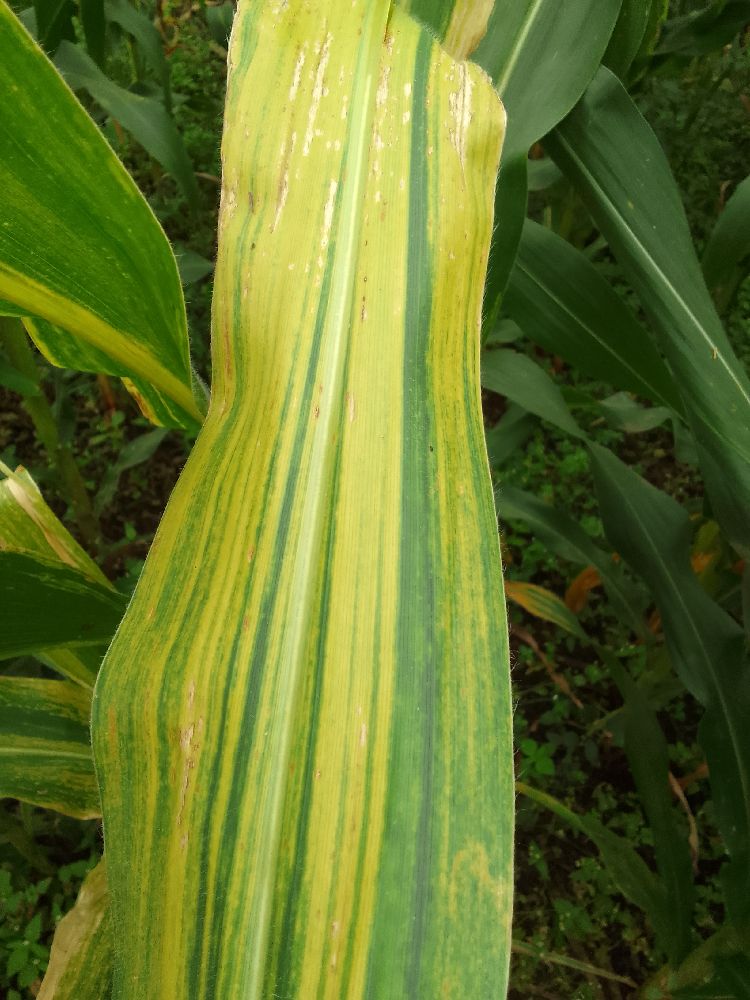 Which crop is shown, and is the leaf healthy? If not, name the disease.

maize, maize lethal necrosis
